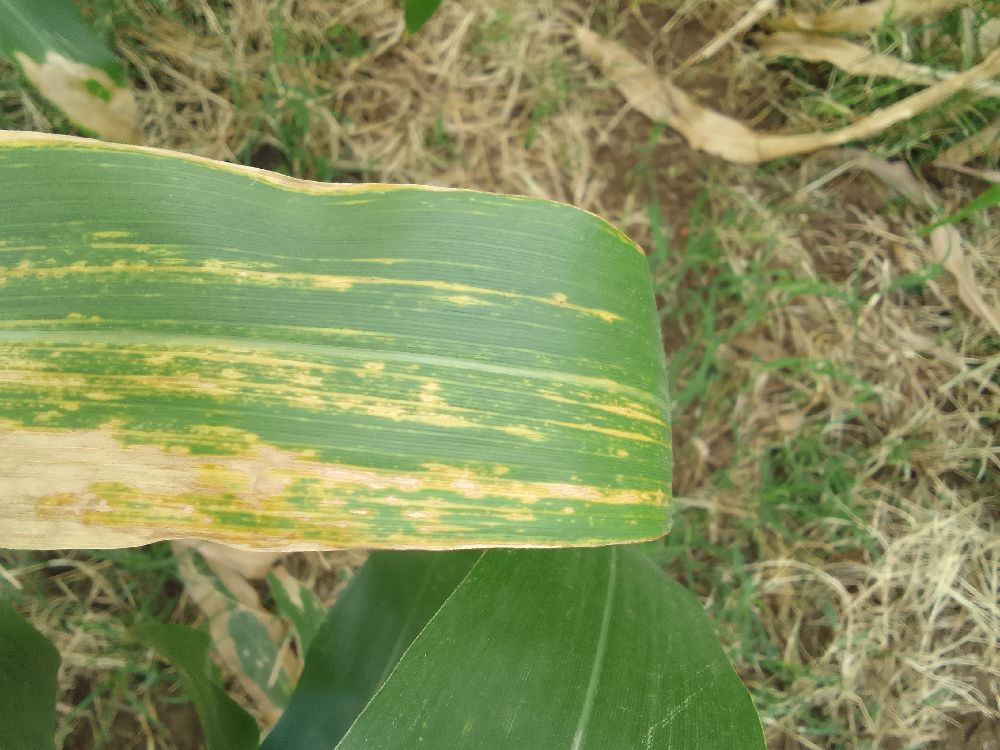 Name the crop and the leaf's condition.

maize, maize lethal necrosis
